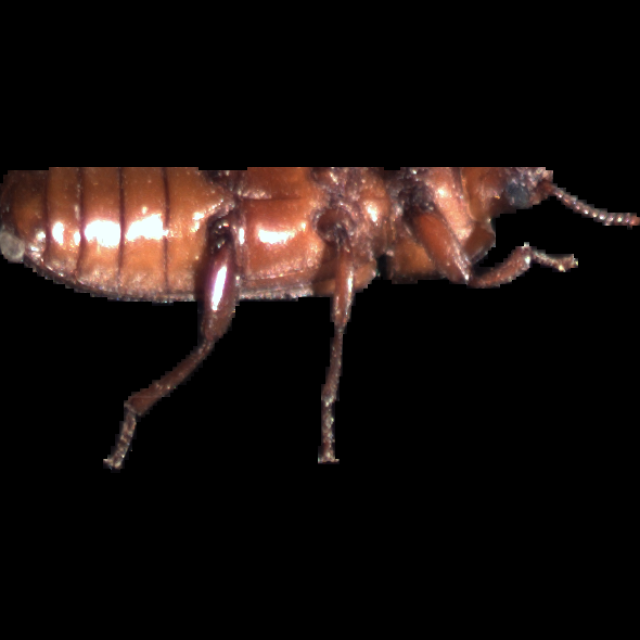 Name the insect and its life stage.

mealworm beetle
